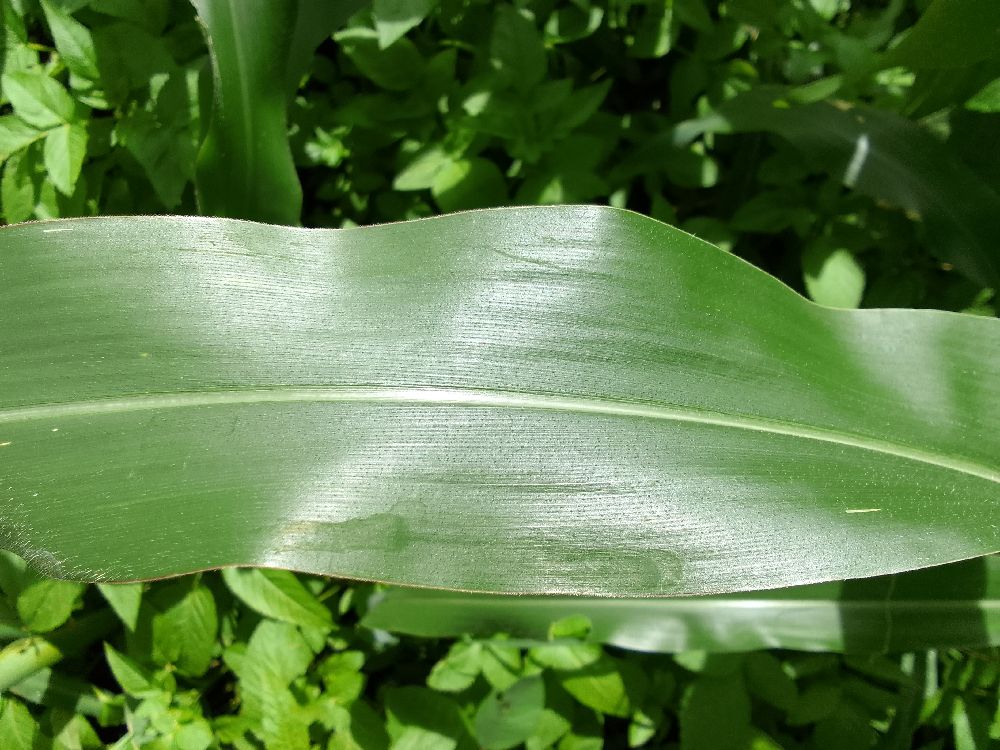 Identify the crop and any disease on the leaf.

maize, healthy
